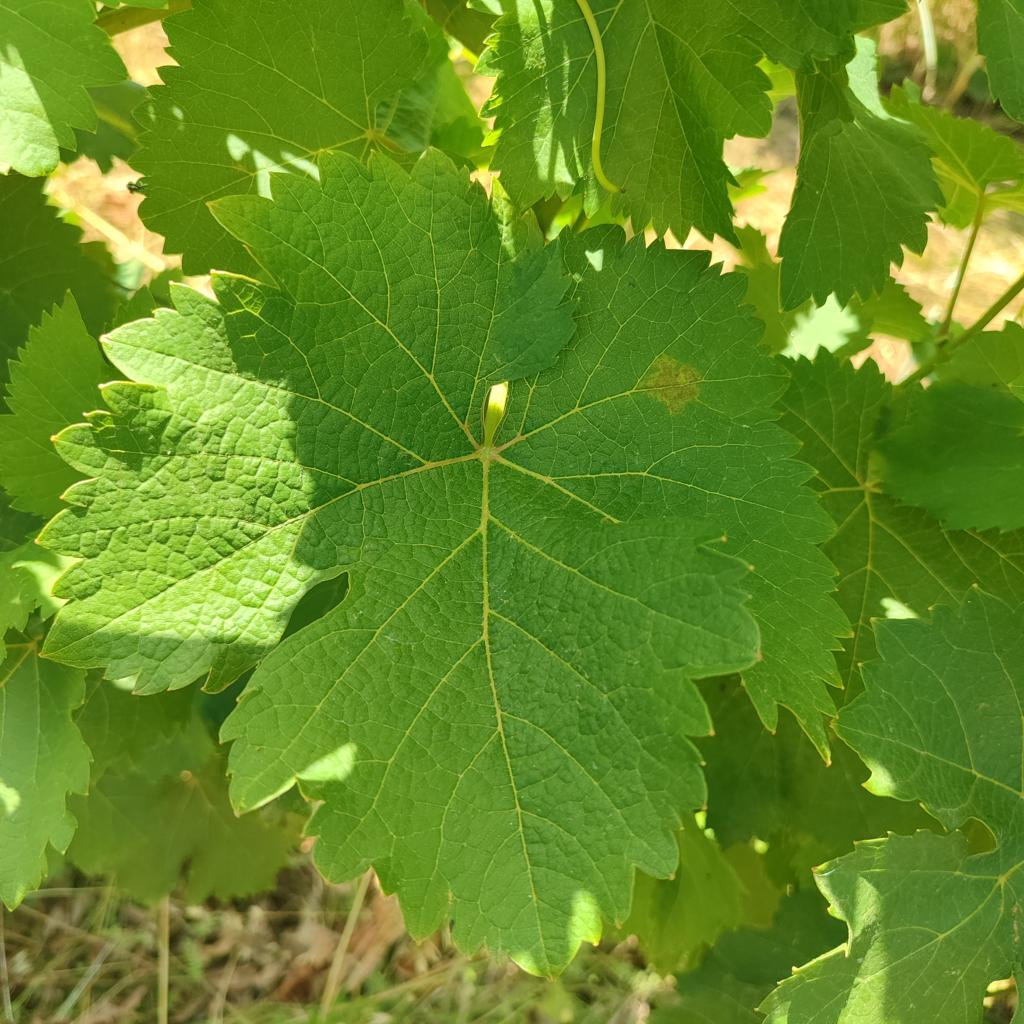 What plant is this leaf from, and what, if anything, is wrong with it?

grapevine, downy mildew
